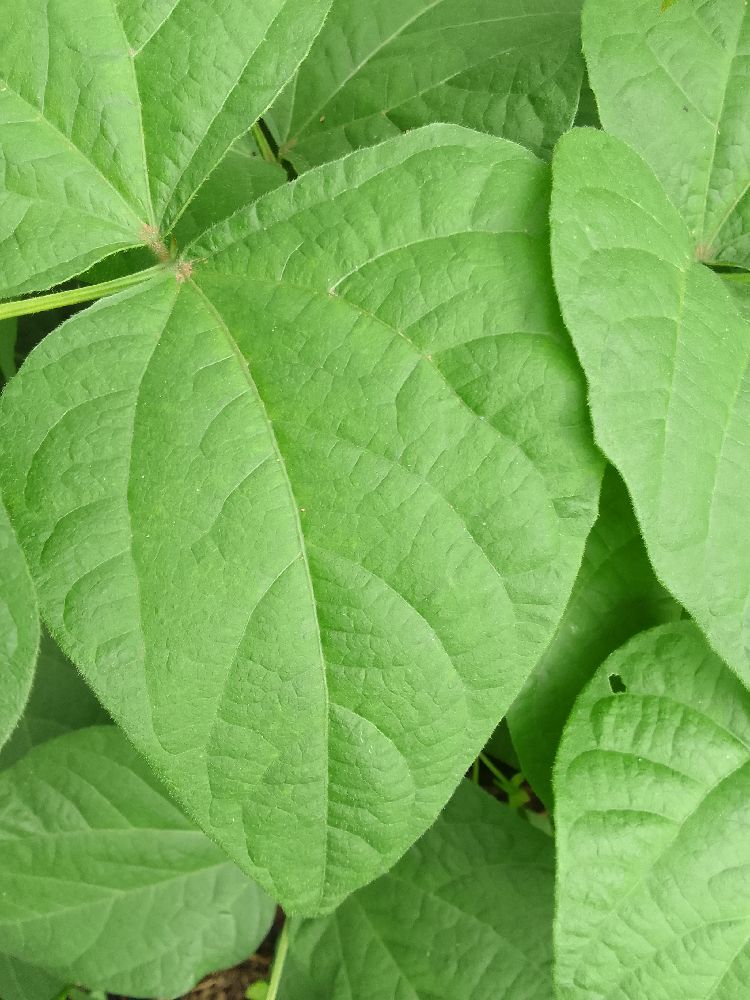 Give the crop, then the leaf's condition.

common bean, healthy
